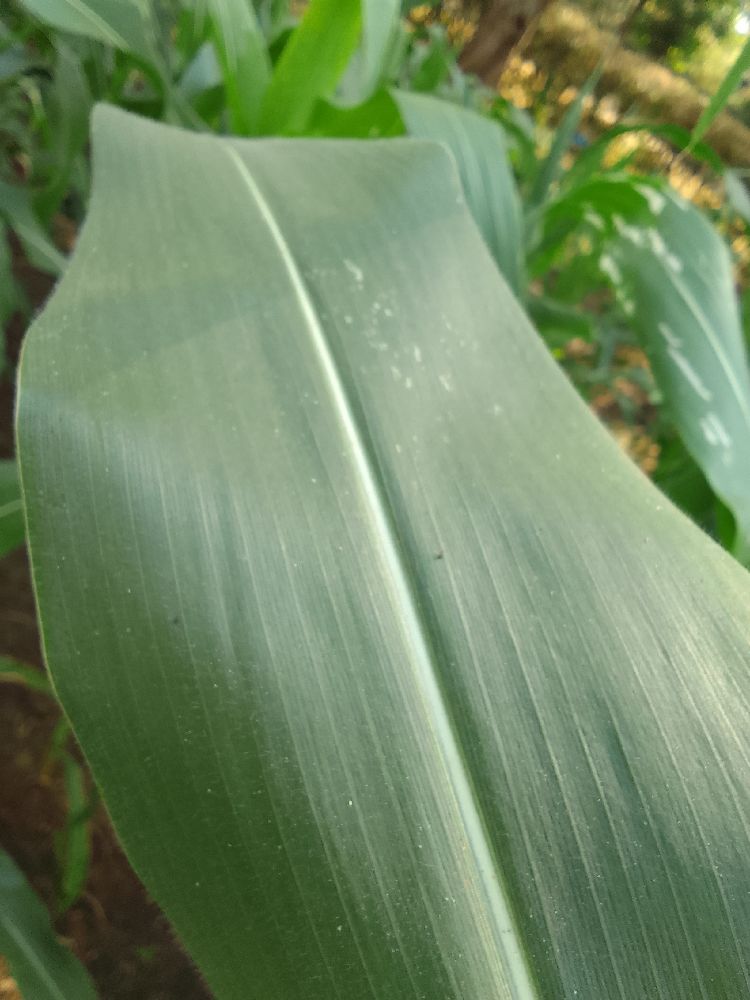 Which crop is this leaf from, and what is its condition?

maize, healthy
